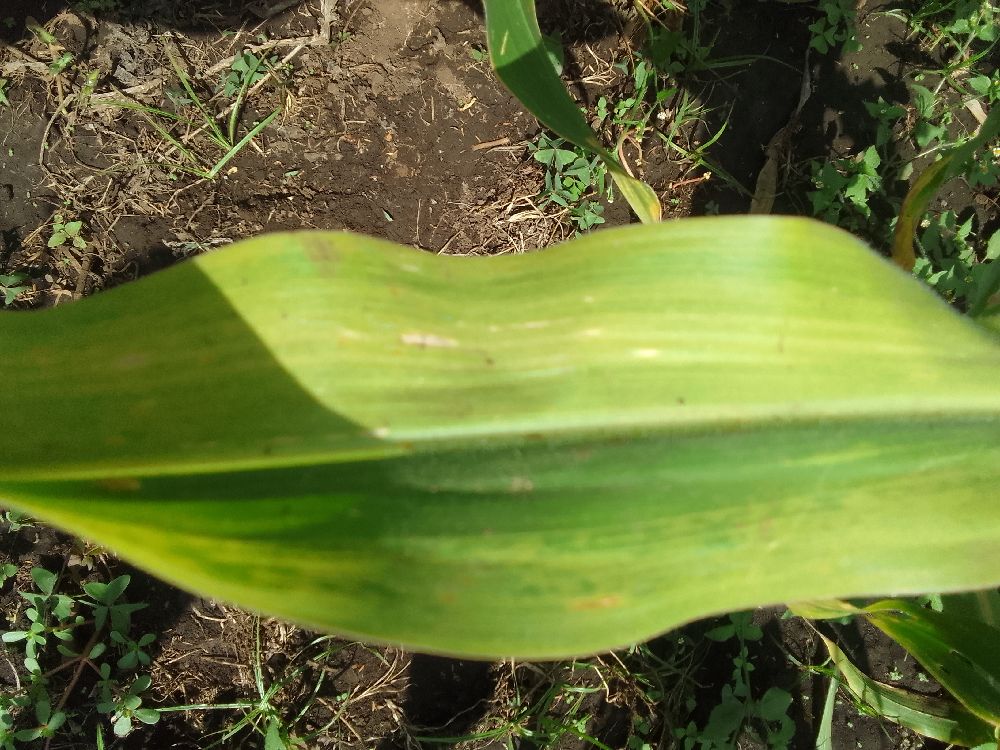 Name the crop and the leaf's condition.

maize, maize lethal necrosis
